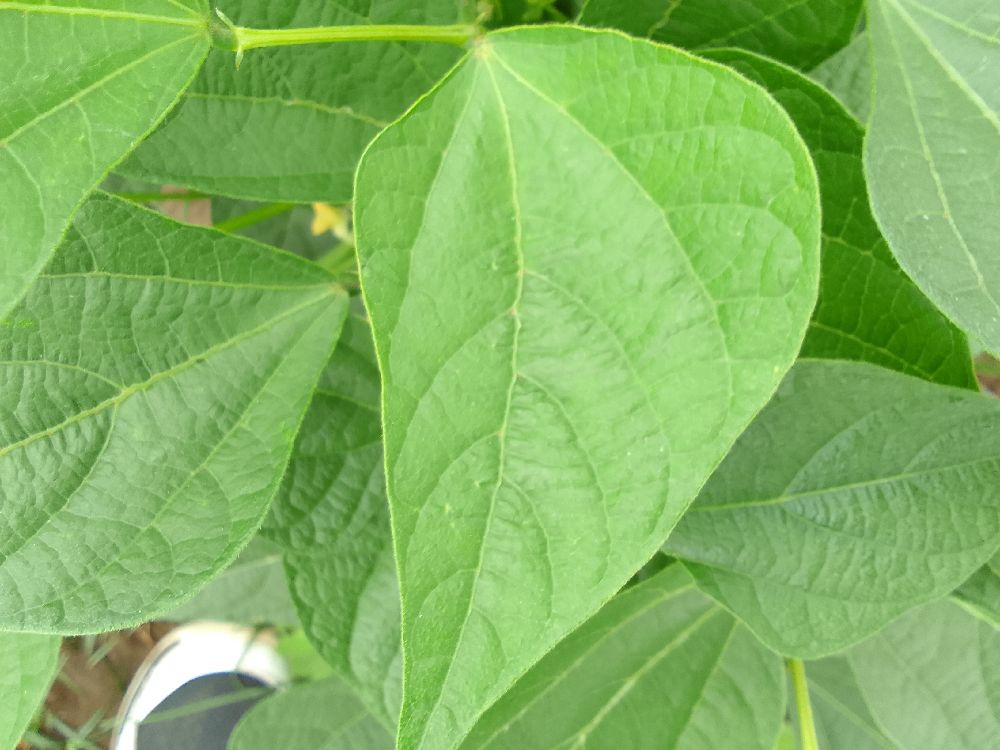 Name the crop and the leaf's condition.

common bean, healthy
